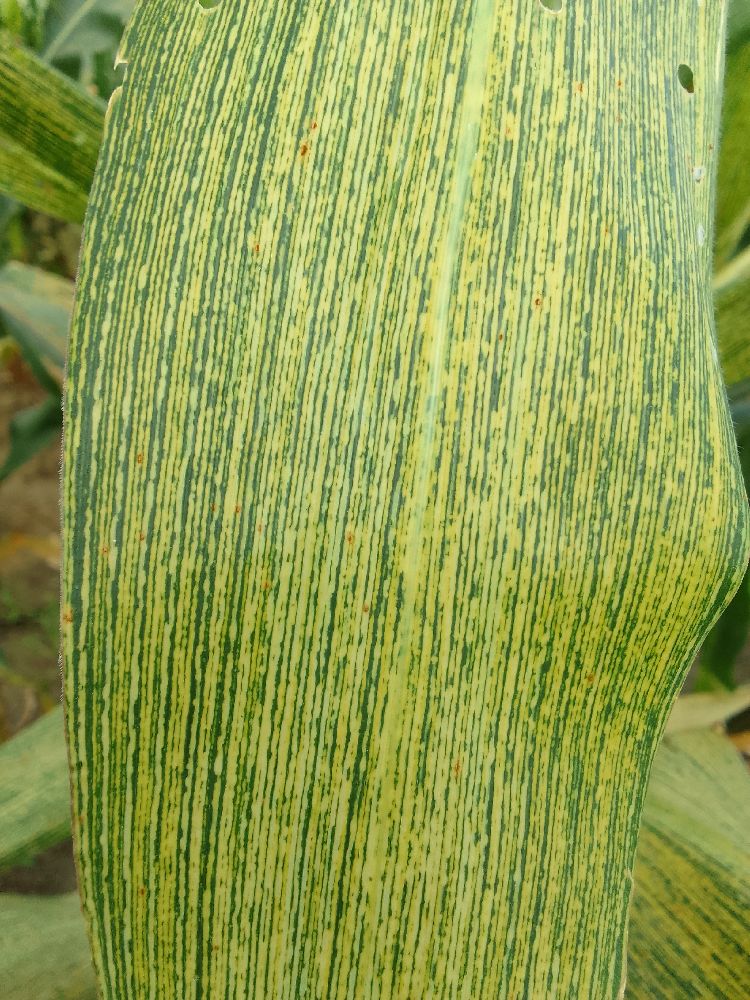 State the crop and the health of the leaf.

maize, maize streak virus
